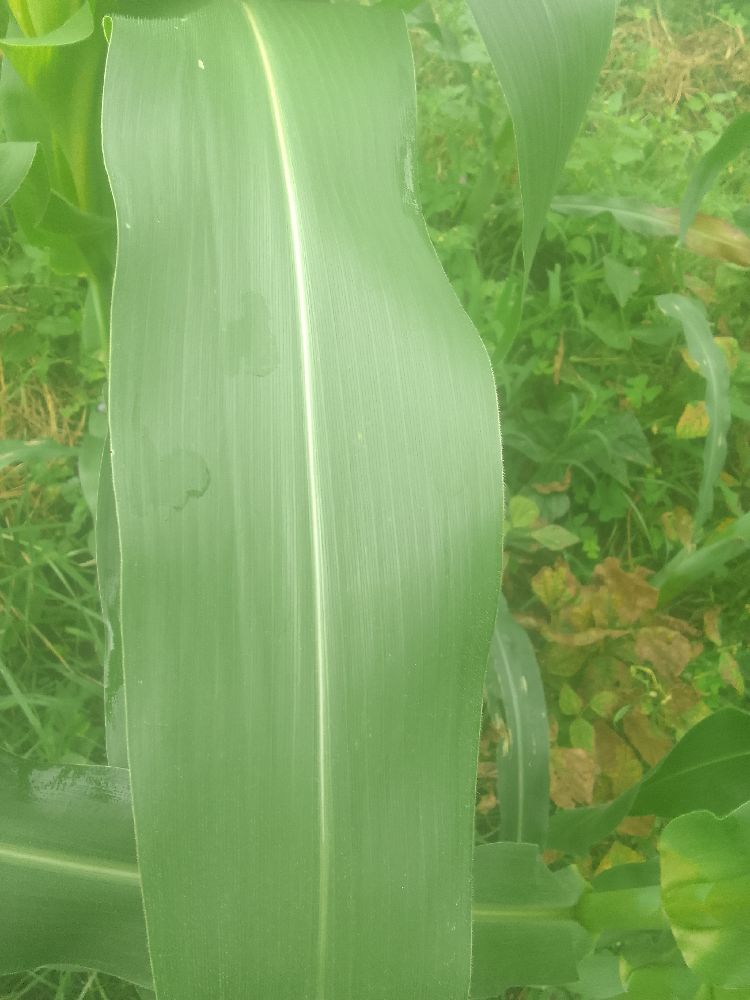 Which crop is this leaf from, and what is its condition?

maize, healthy
